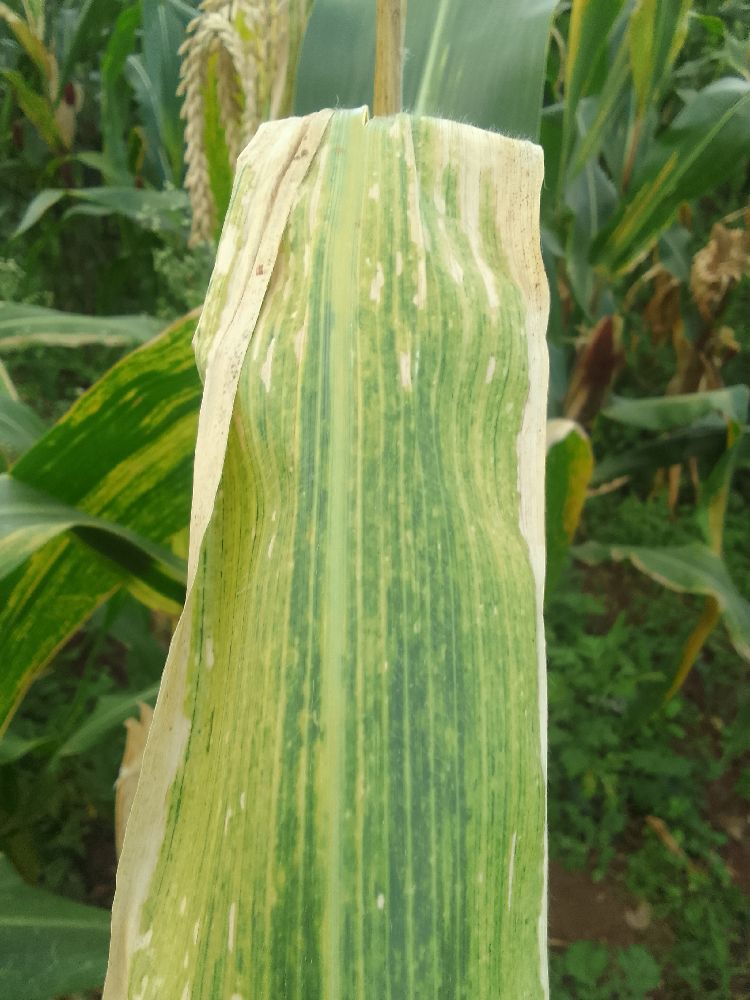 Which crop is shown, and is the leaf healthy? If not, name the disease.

maize, maize lethal necrosis
